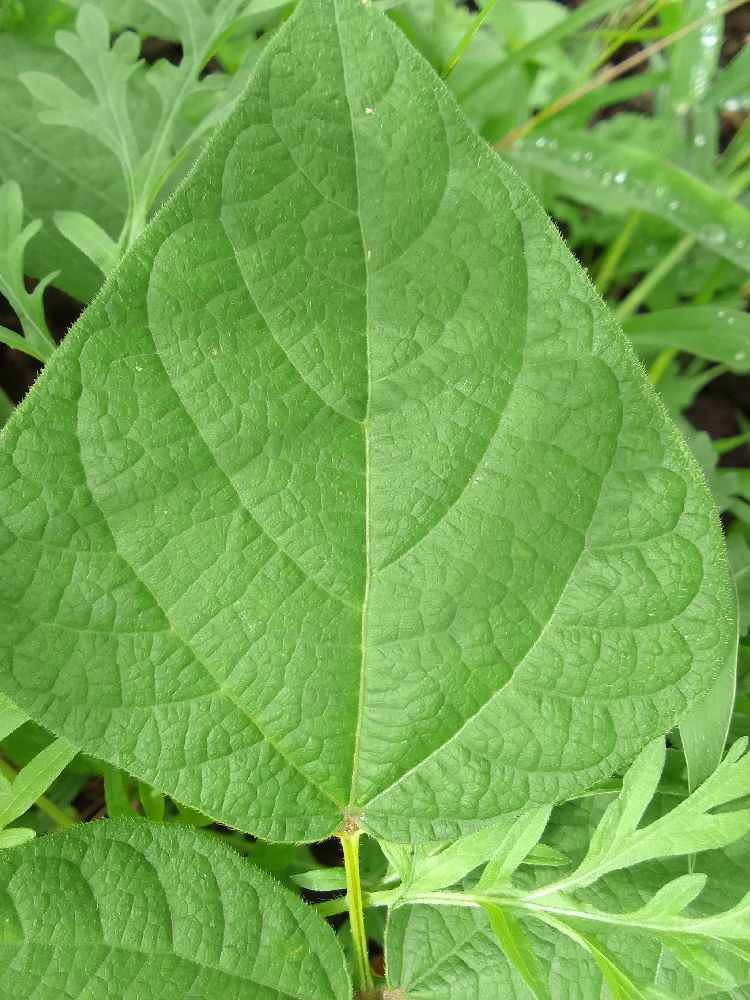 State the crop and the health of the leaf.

common bean, healthy
